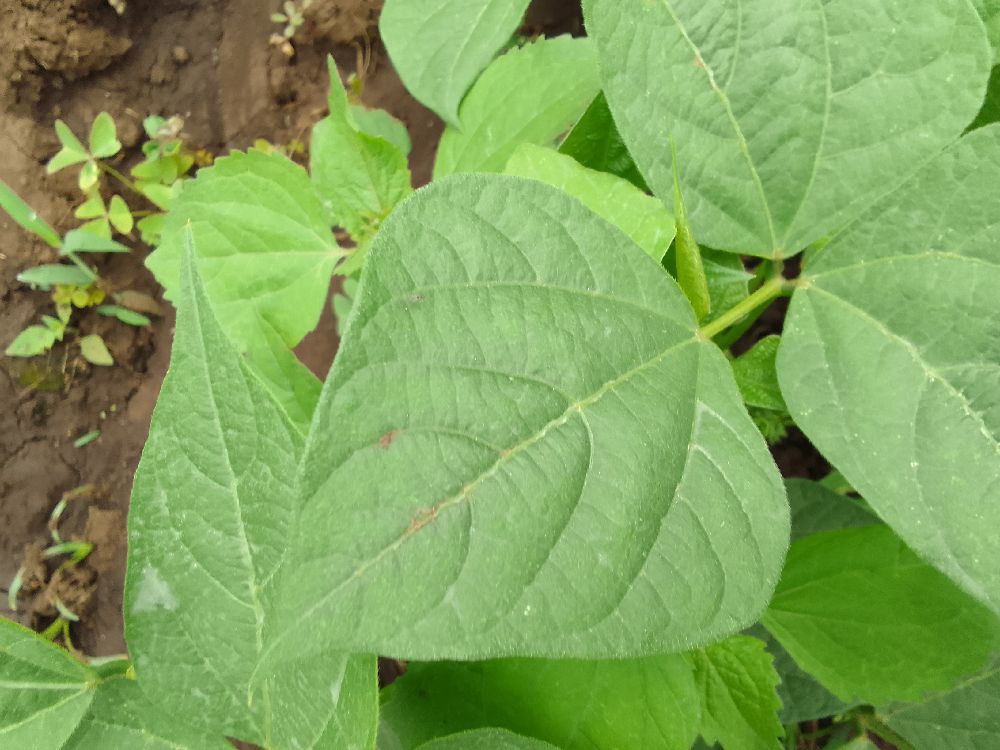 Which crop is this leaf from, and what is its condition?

common bean, healthy
